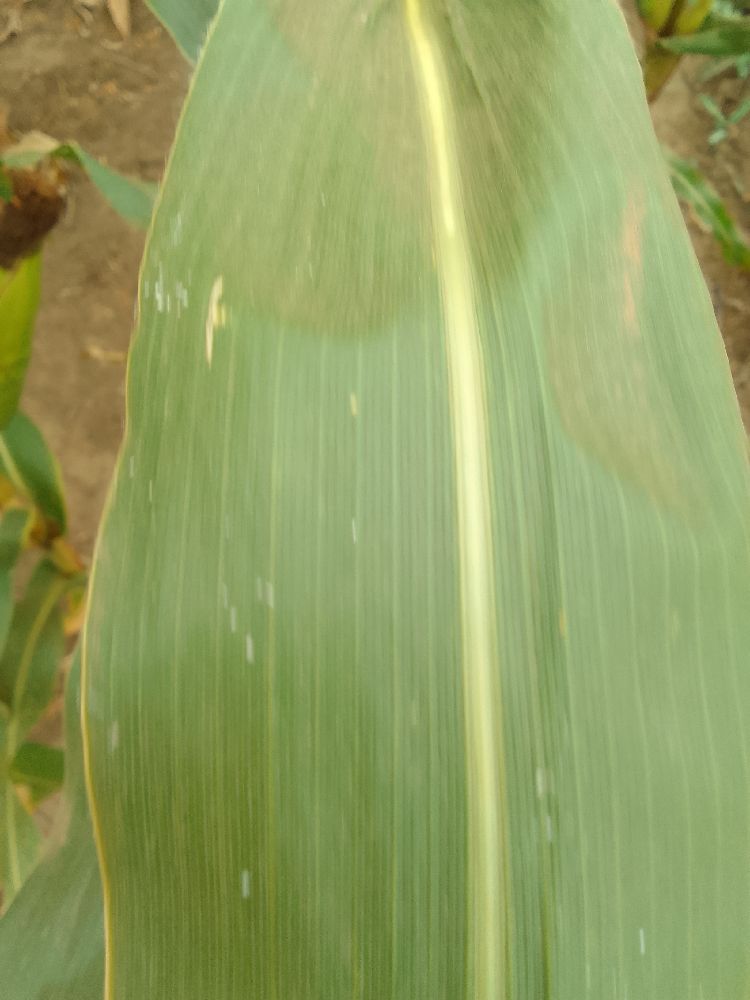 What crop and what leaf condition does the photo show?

maize, healthy
